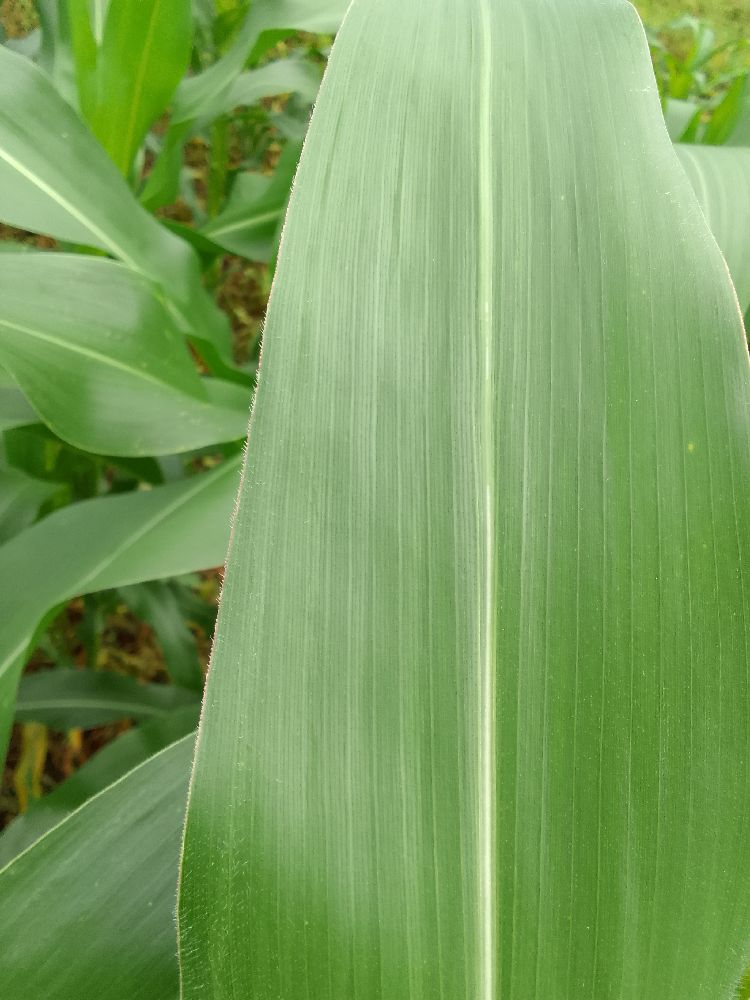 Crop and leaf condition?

maize, healthy
